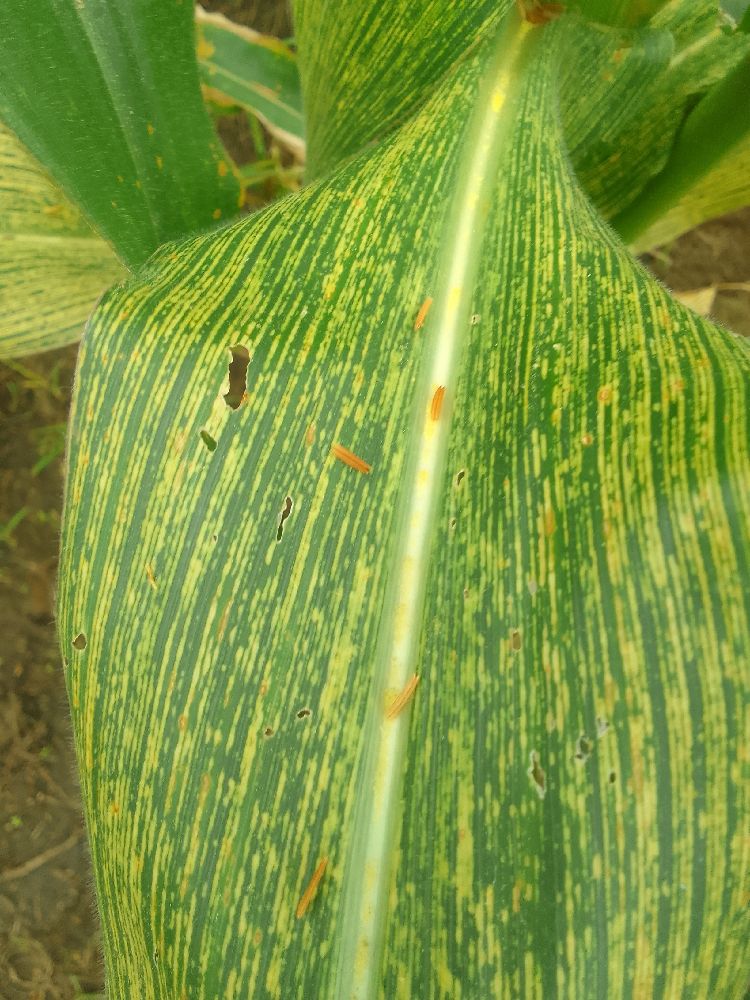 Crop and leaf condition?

maize, maize streak virus
